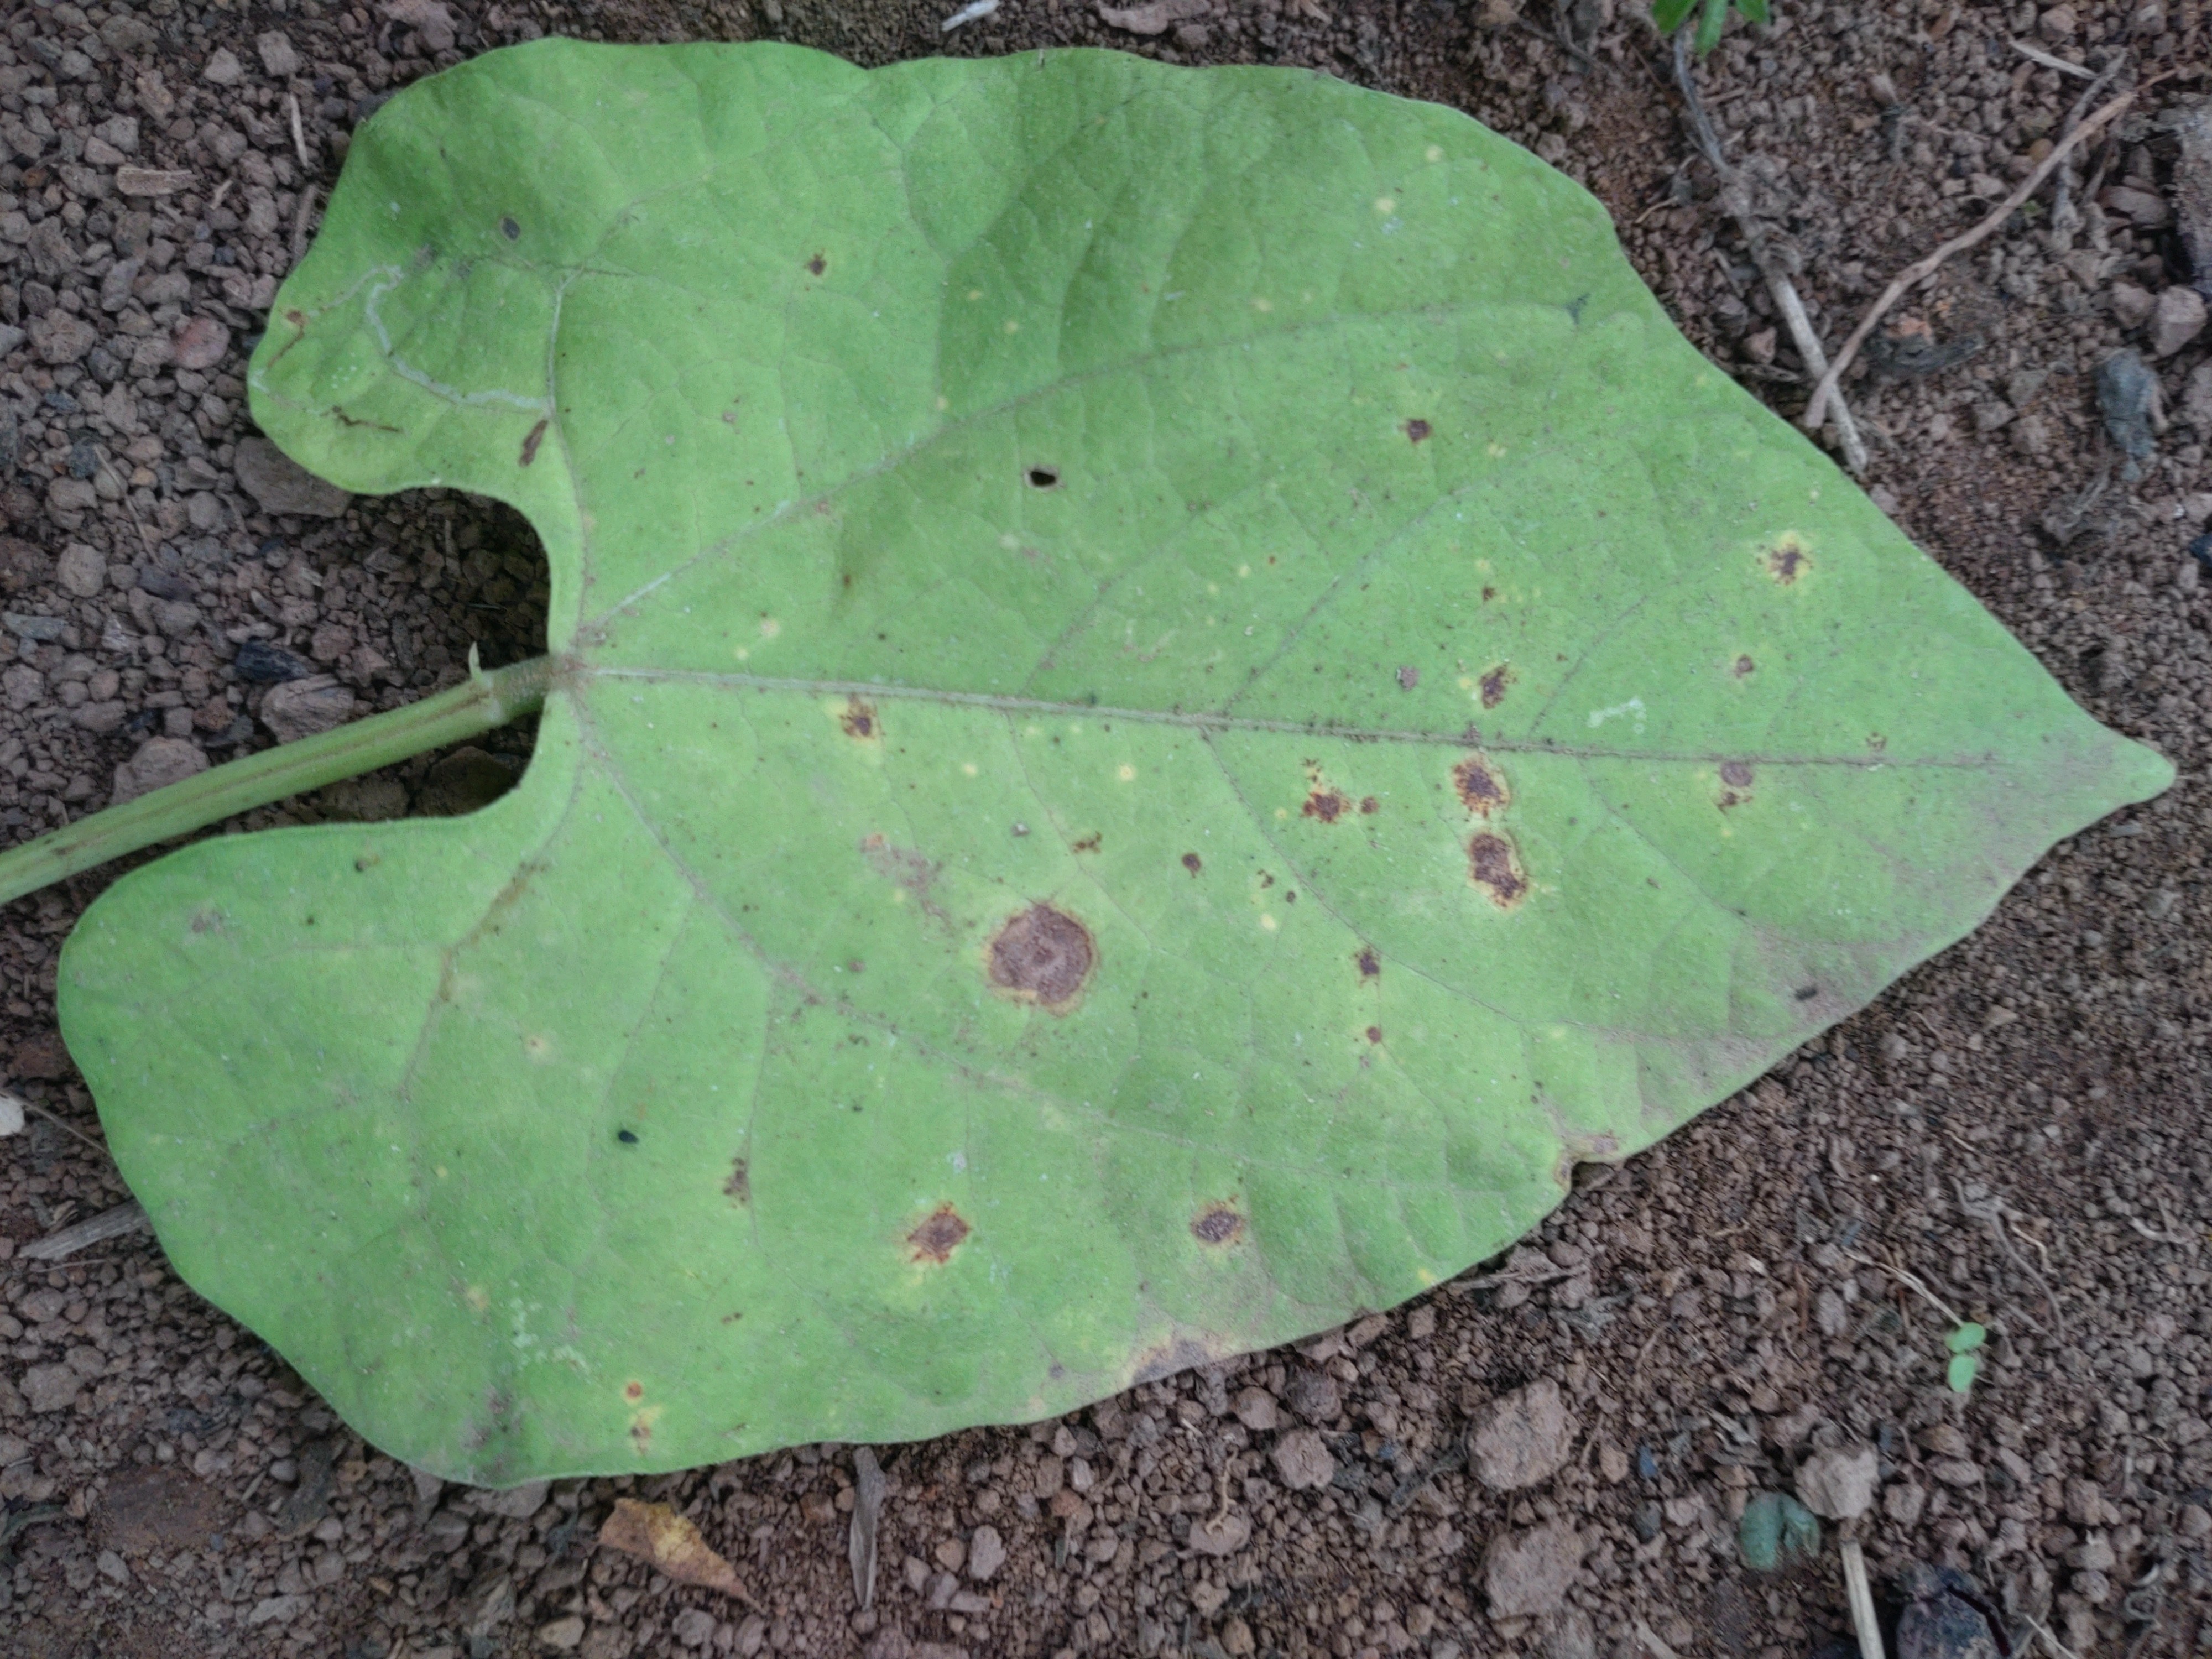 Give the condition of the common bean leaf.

rust
